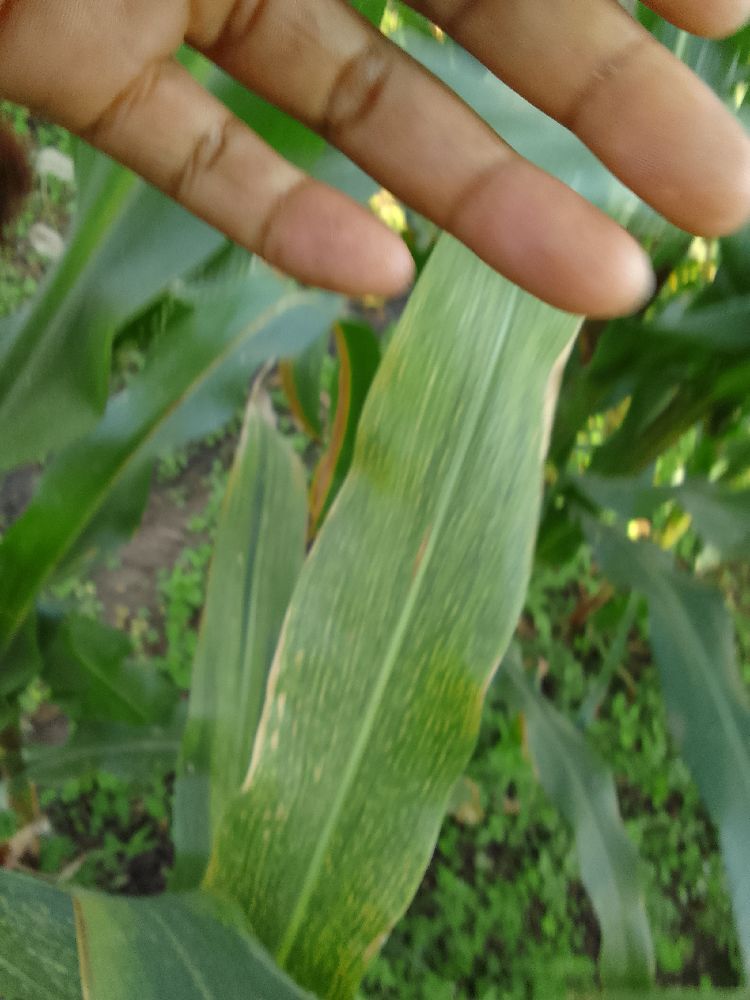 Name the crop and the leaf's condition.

maize, maize lethal necrosis
